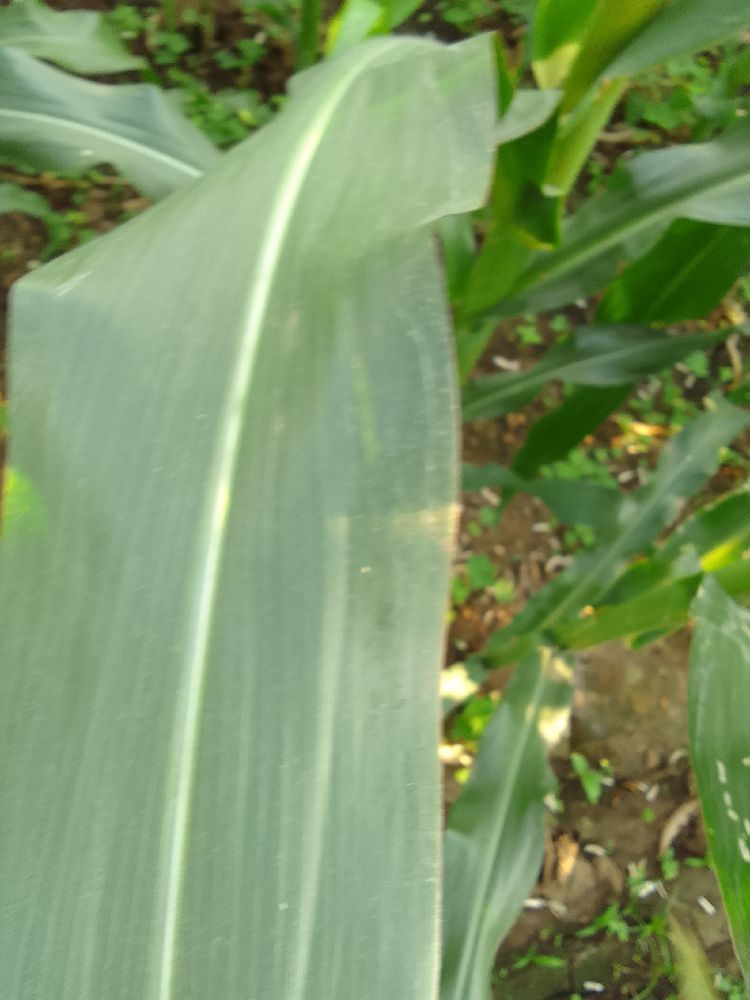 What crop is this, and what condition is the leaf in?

maize, healthy
